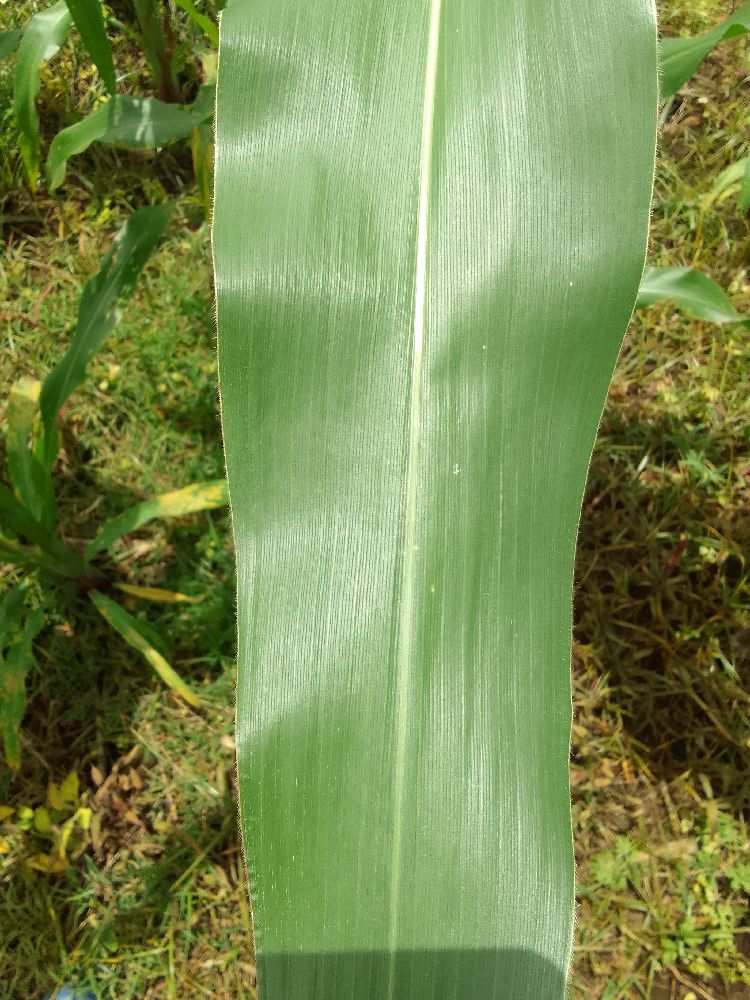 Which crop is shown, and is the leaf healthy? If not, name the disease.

maize, healthy
